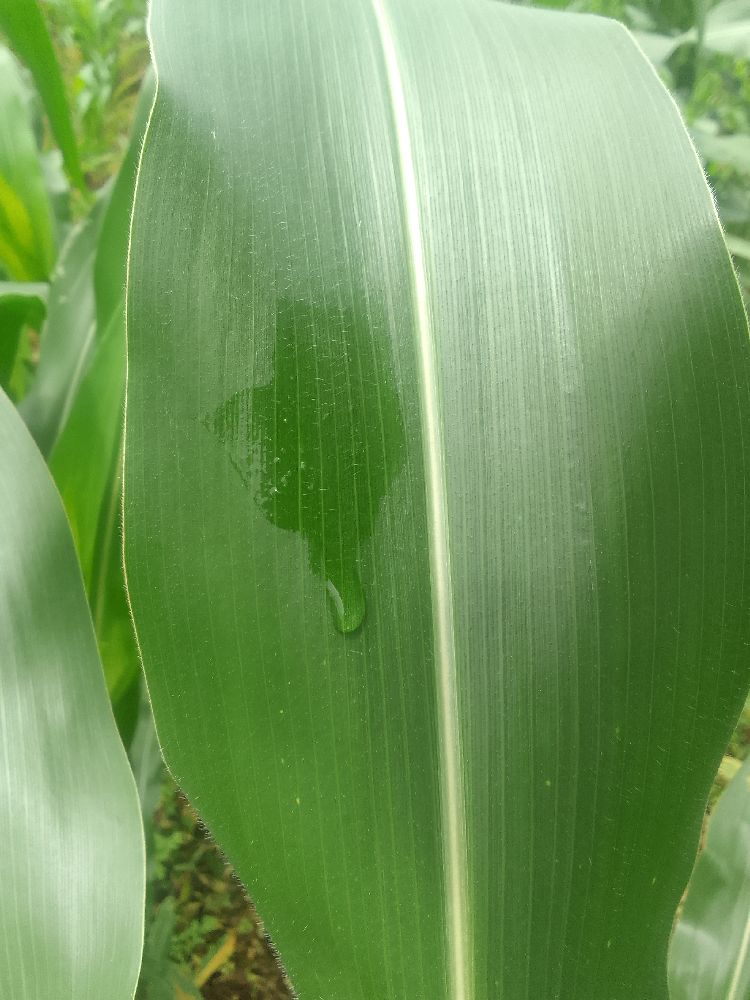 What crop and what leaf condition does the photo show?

maize, healthy
